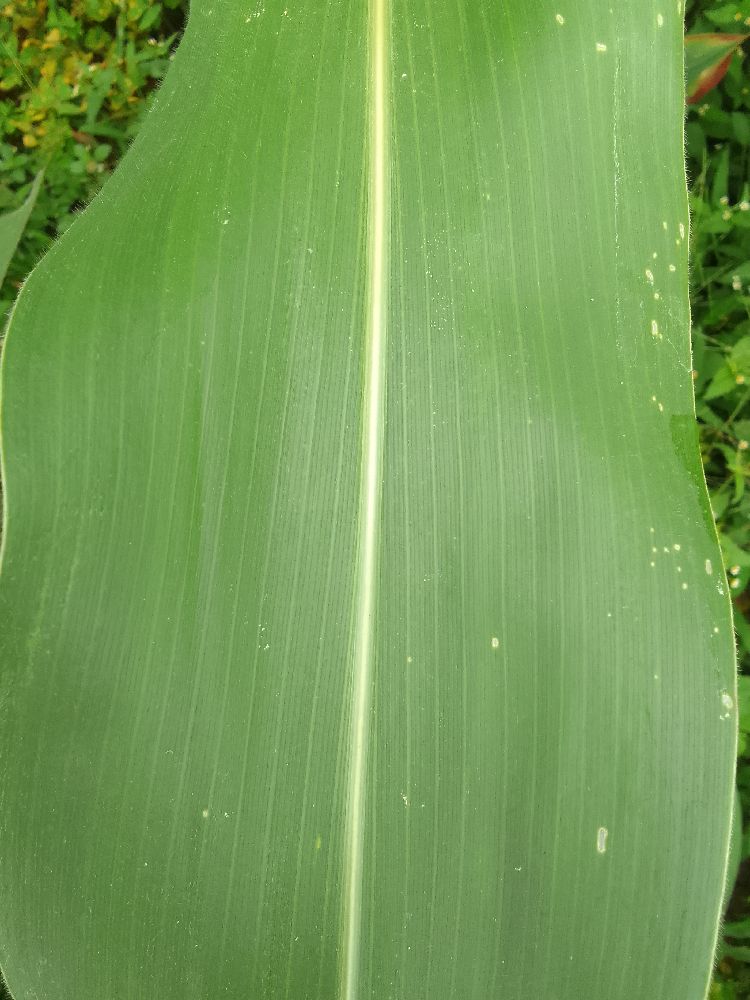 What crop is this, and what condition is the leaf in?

maize, healthy
